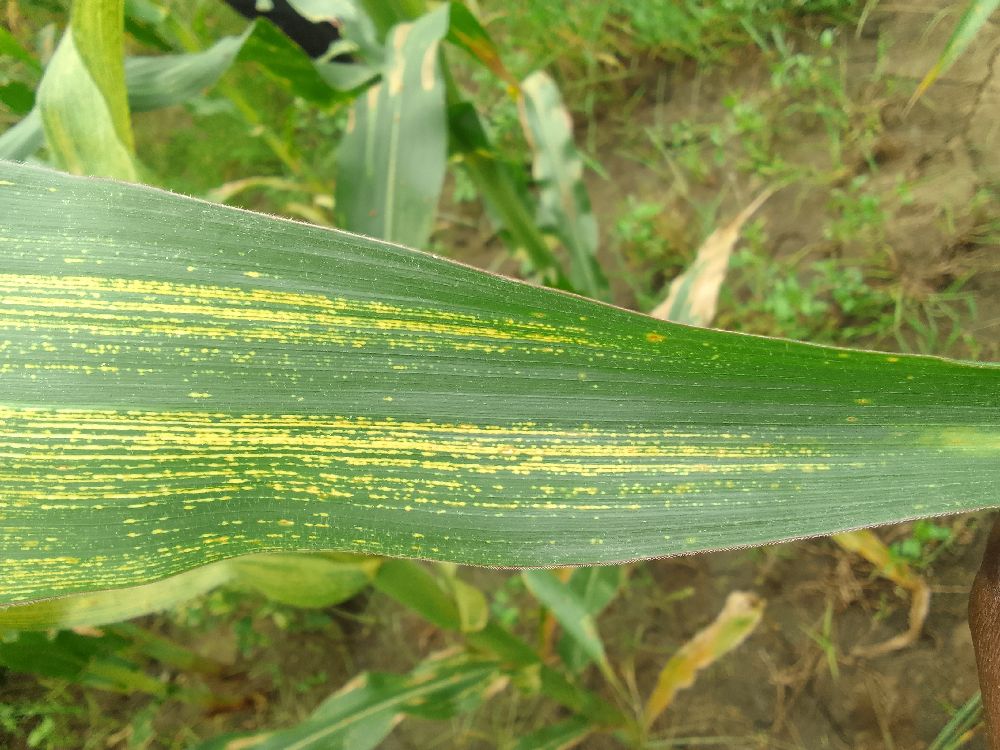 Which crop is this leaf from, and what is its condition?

maize, maize streak virus
